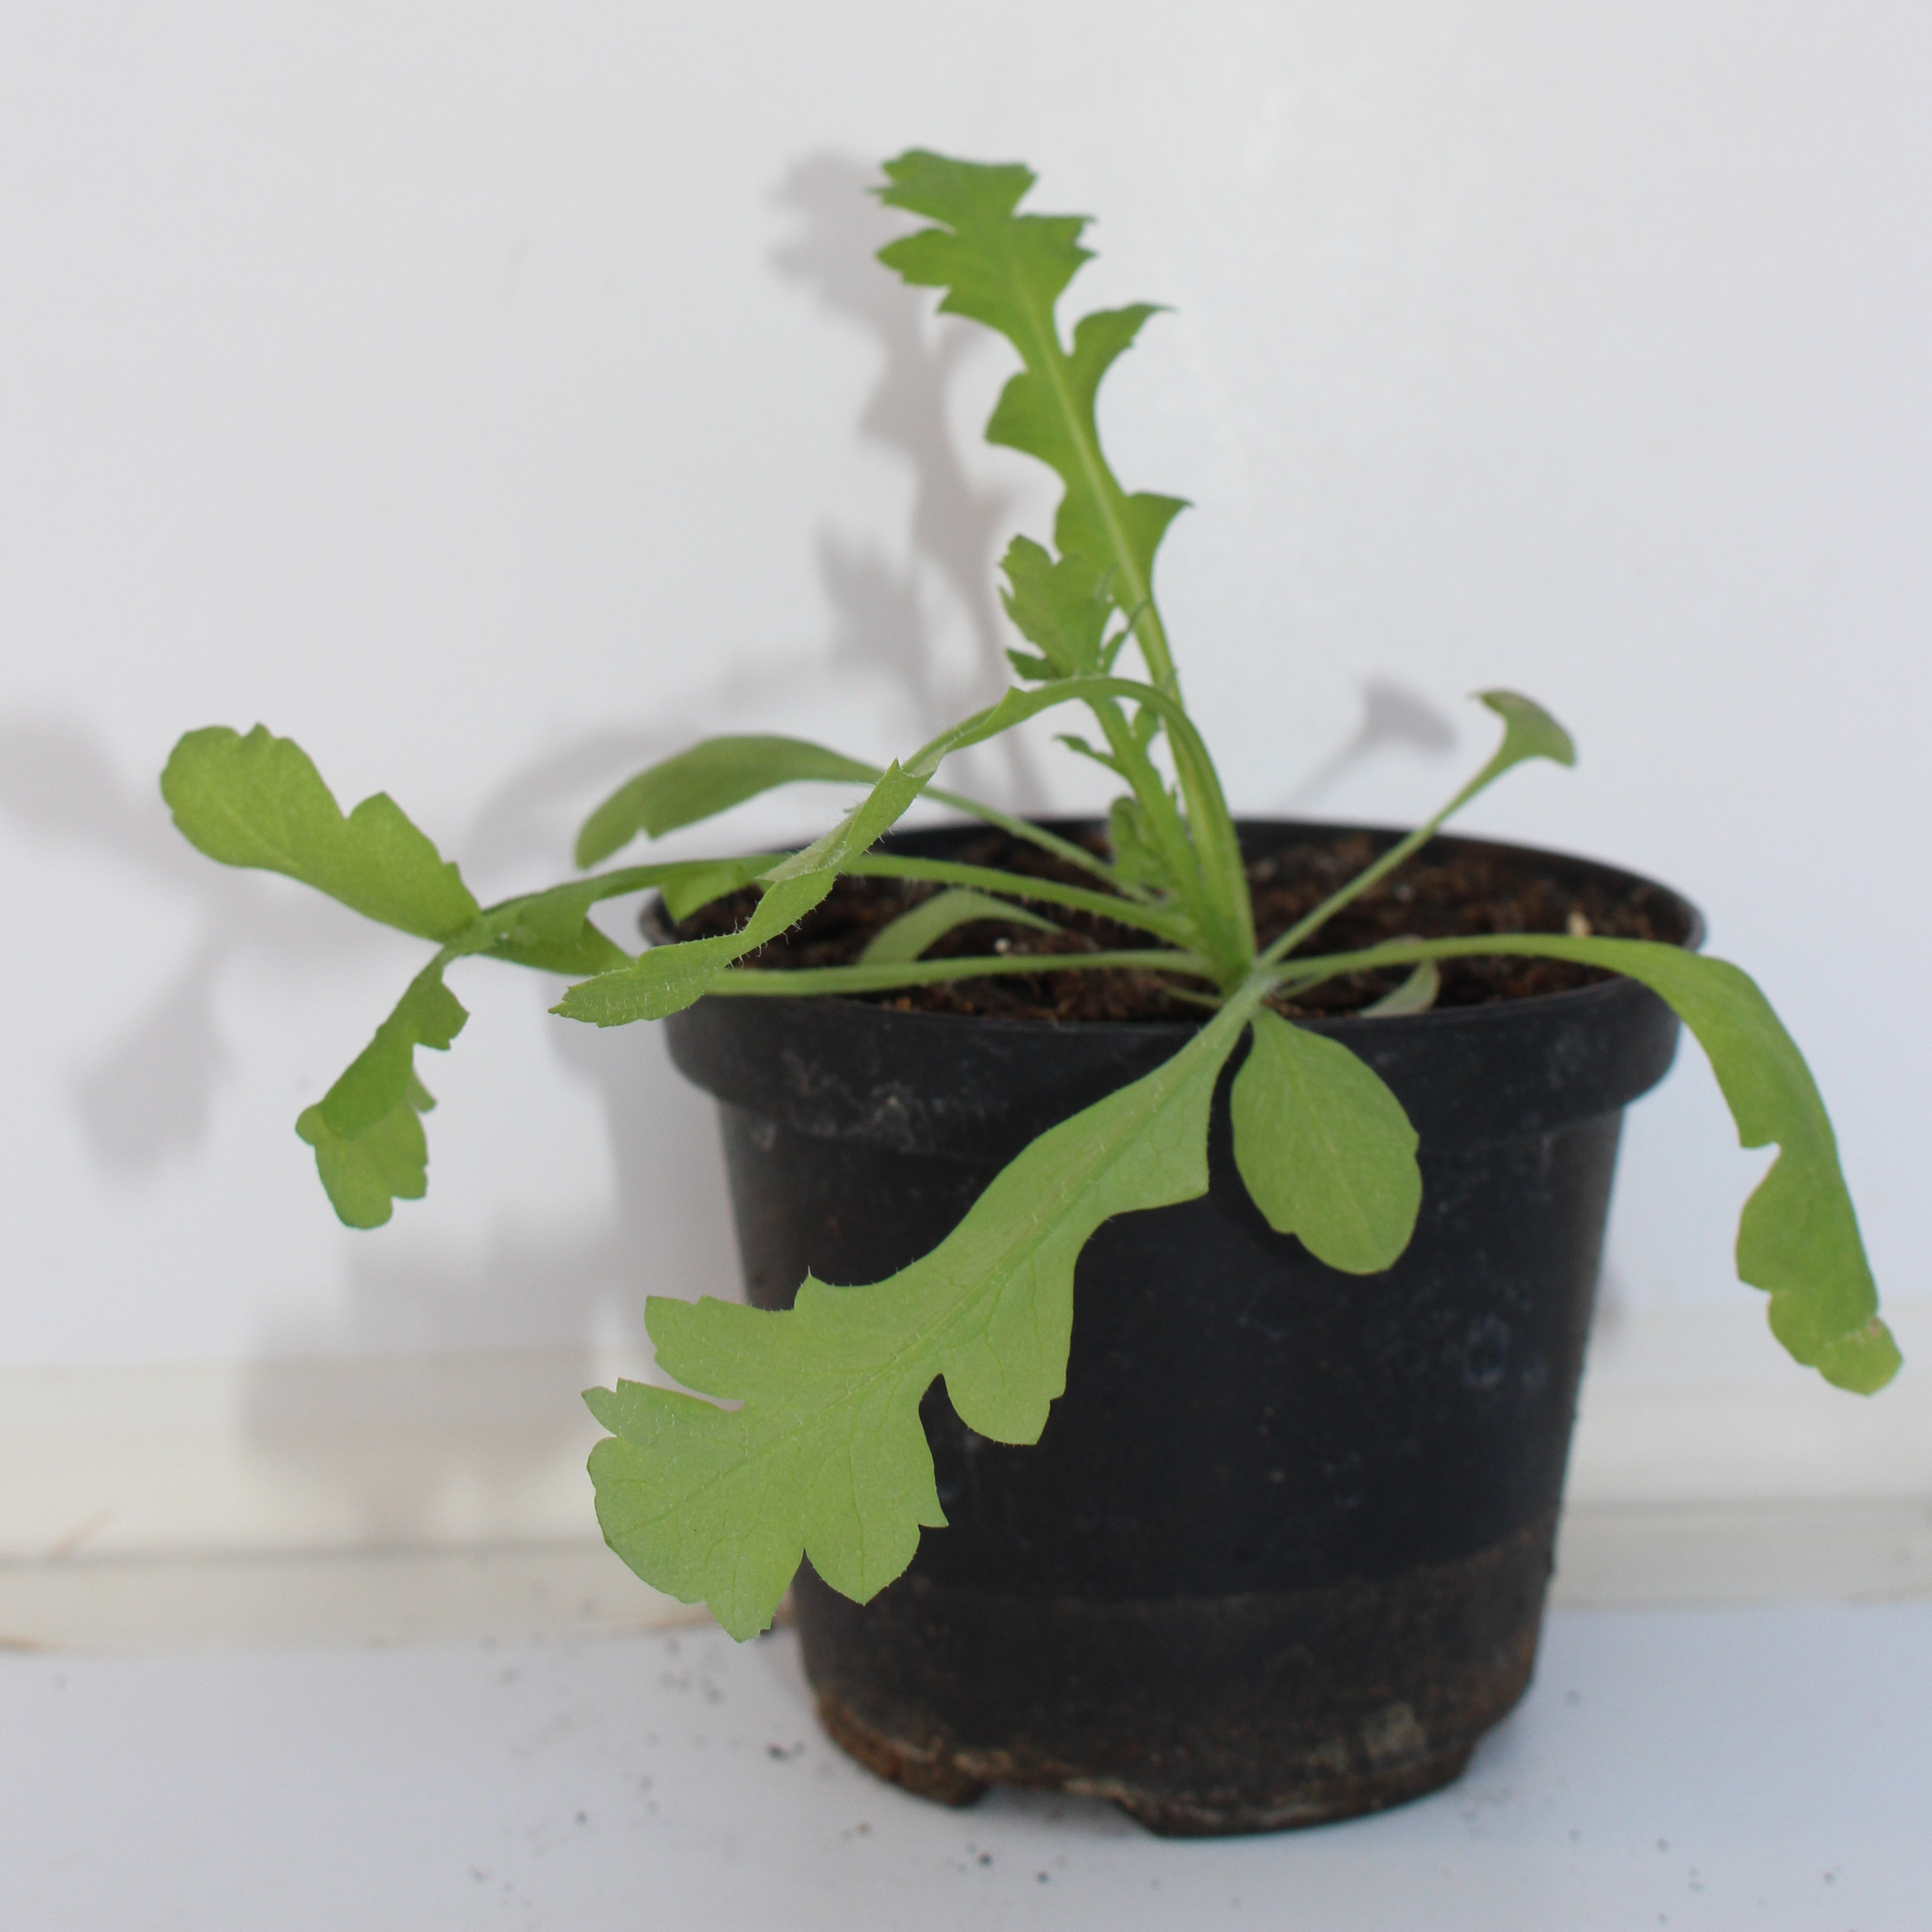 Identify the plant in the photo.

Papaver rhoeas
